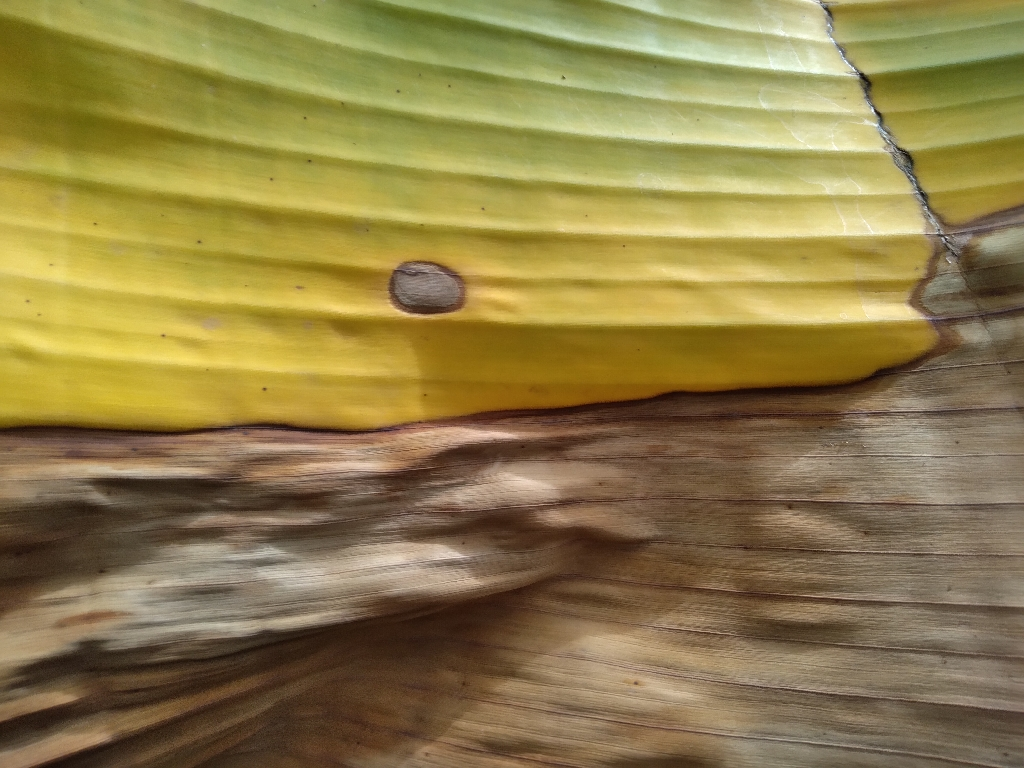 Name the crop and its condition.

banana, fusarium wilt race 1
